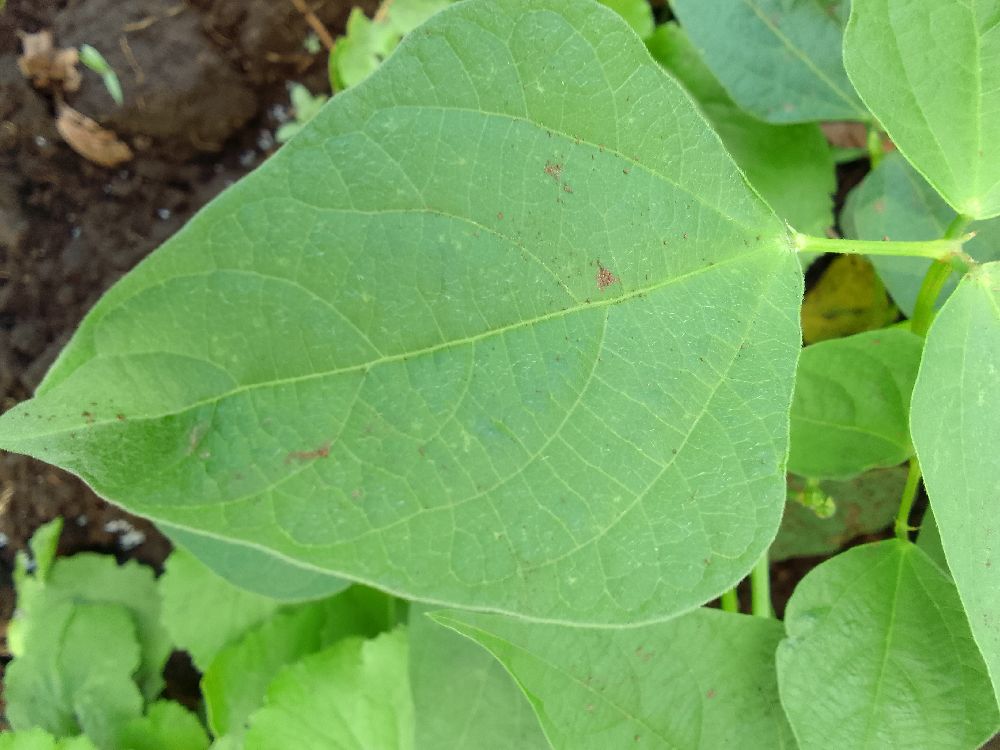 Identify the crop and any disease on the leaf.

common bean, healthy
